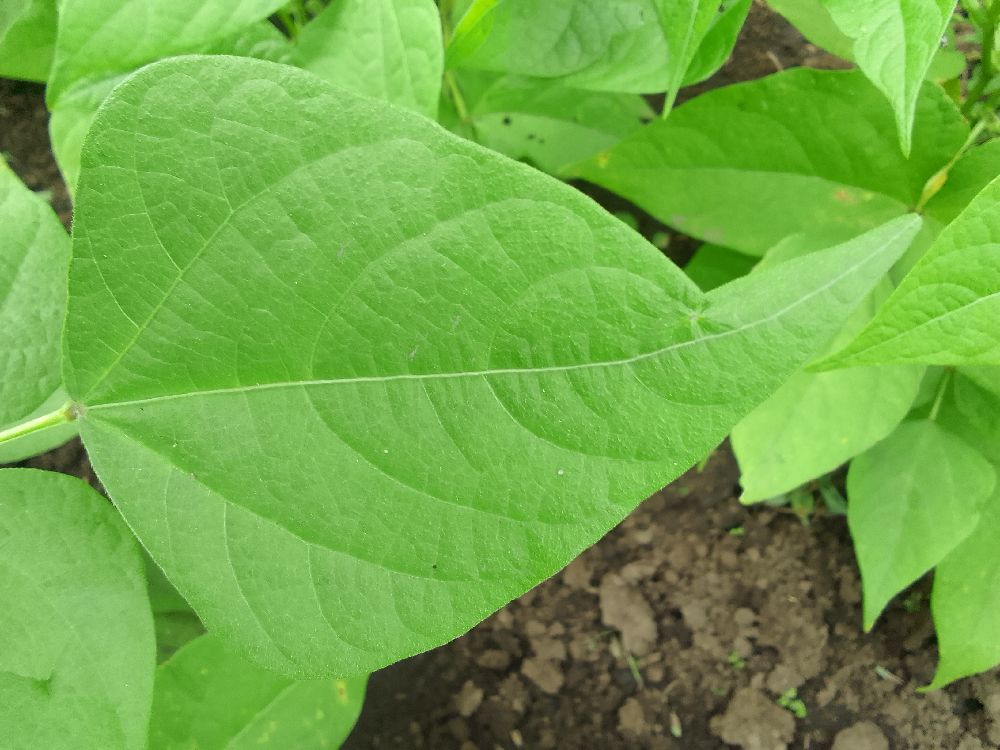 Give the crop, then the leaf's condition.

common bean, healthy
